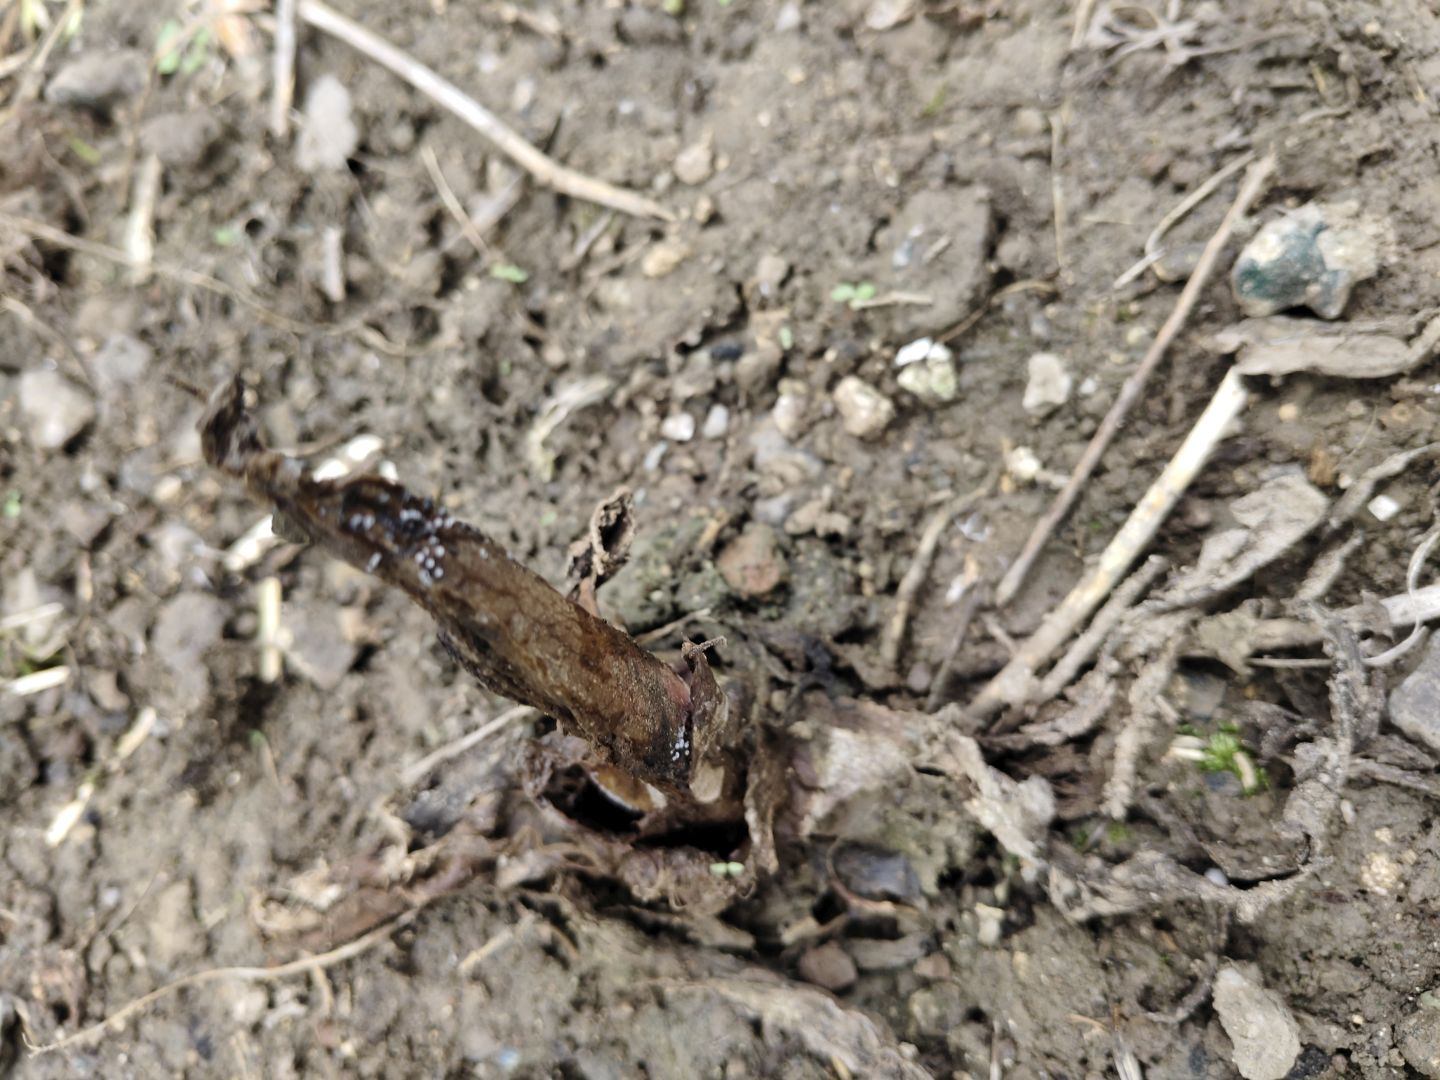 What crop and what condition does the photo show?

taro, root rot
